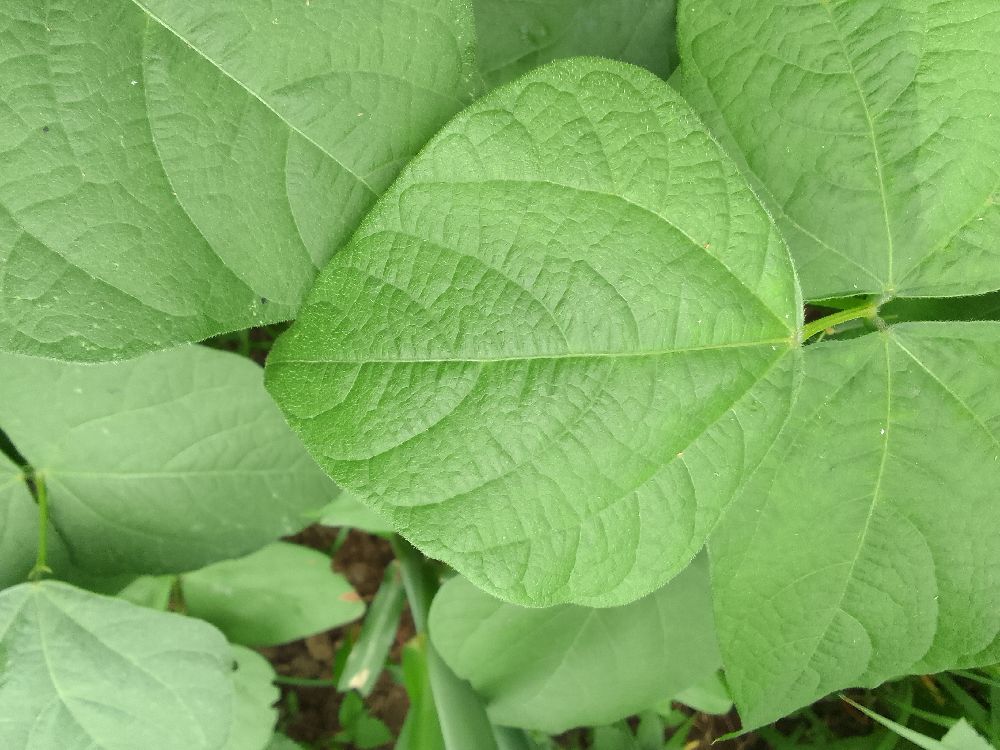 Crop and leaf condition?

common bean, healthy
